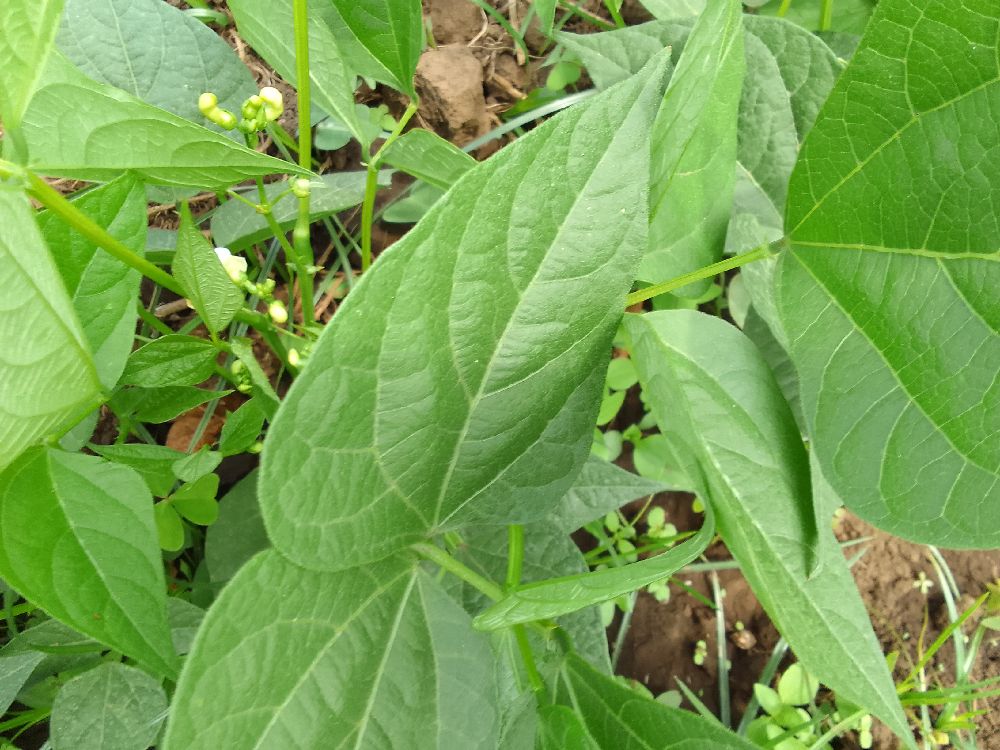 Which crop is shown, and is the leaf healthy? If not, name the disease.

common bean, healthy
